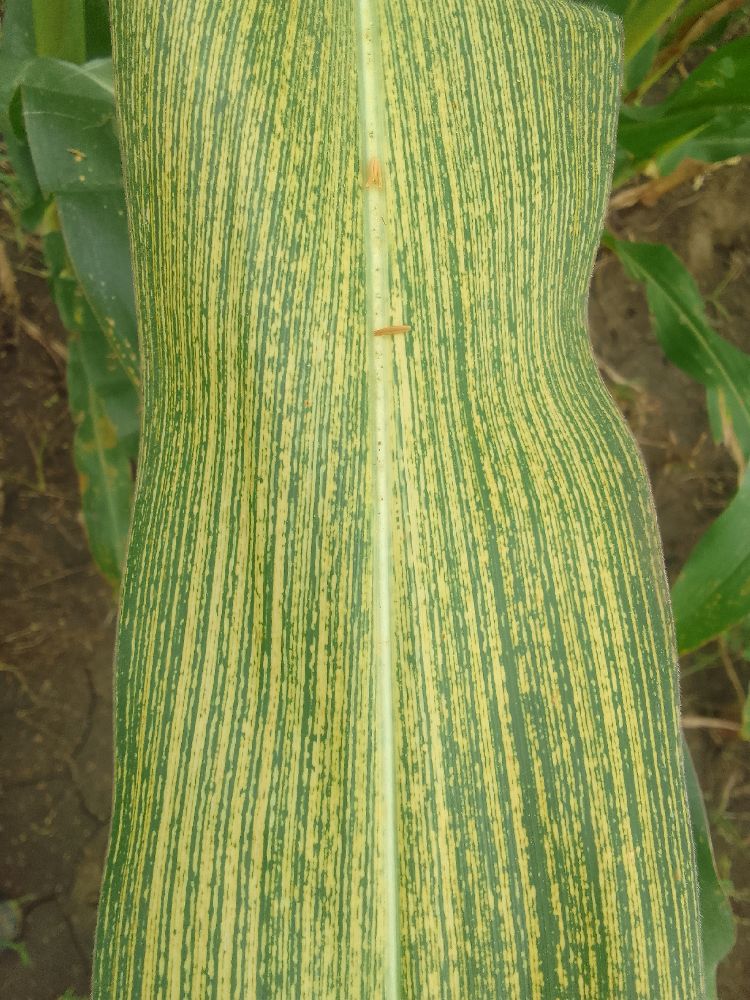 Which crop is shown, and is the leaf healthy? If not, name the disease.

maize, maize streak virus
